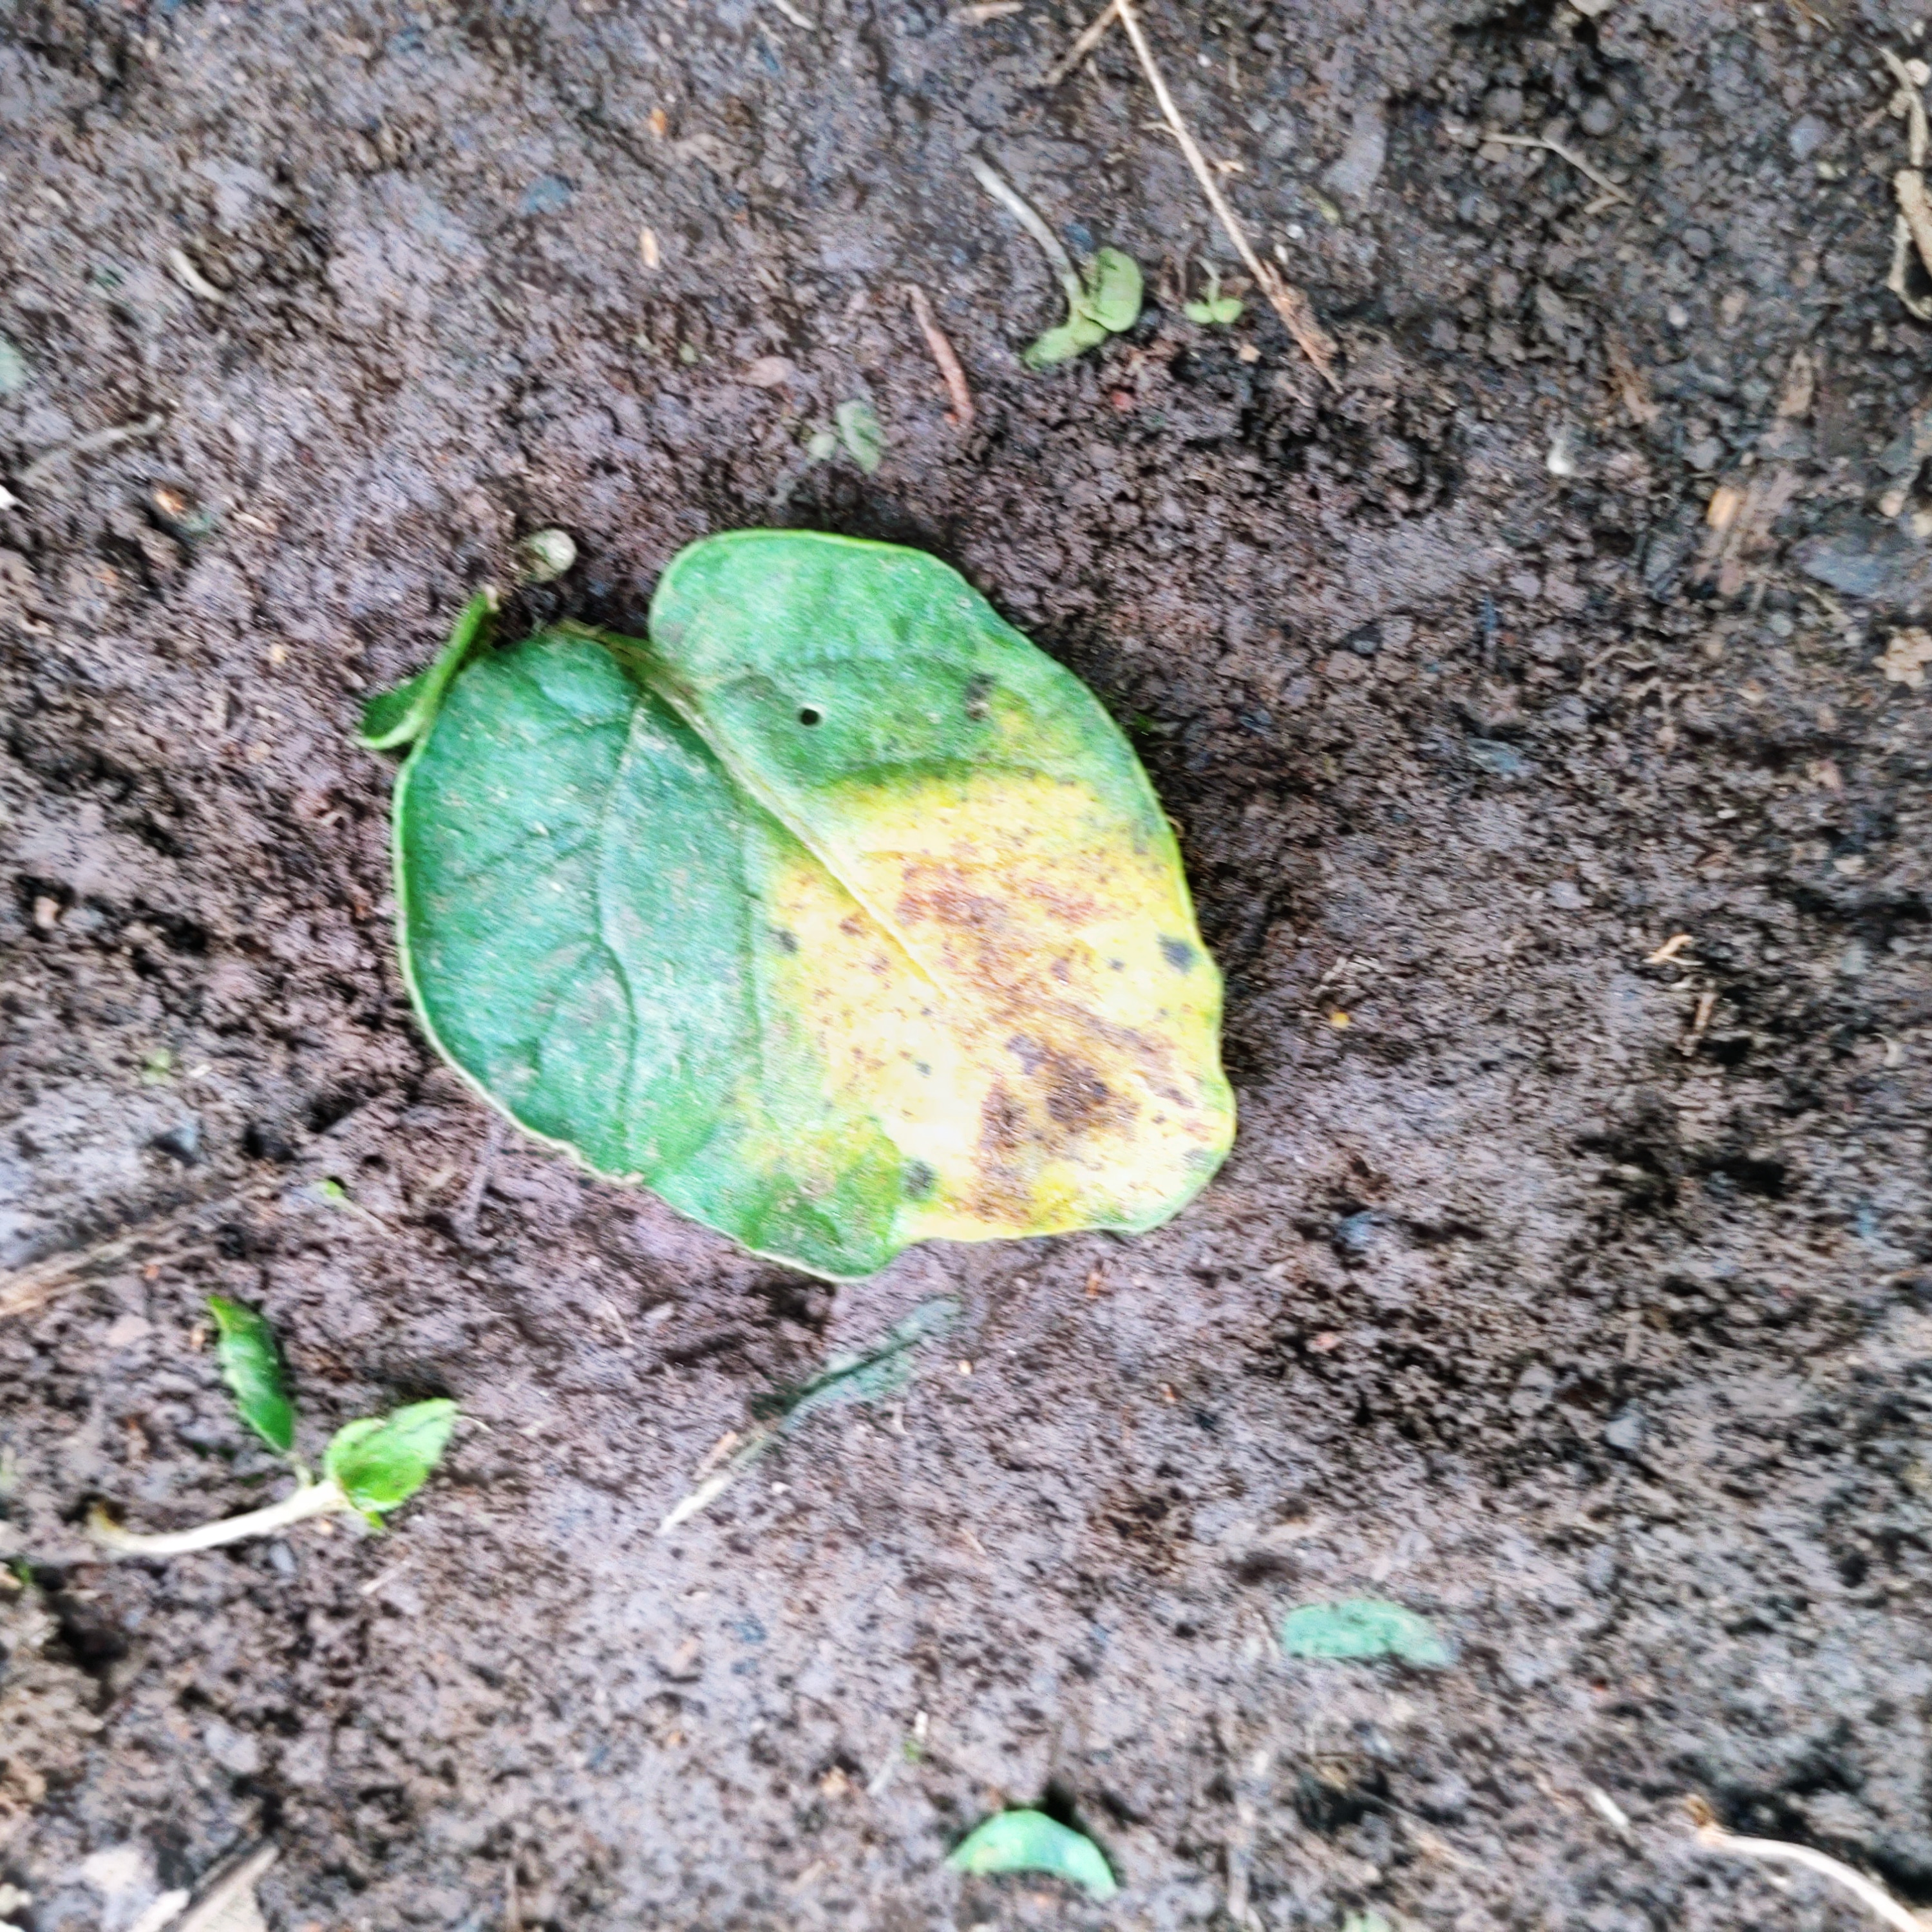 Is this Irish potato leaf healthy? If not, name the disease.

late blight
